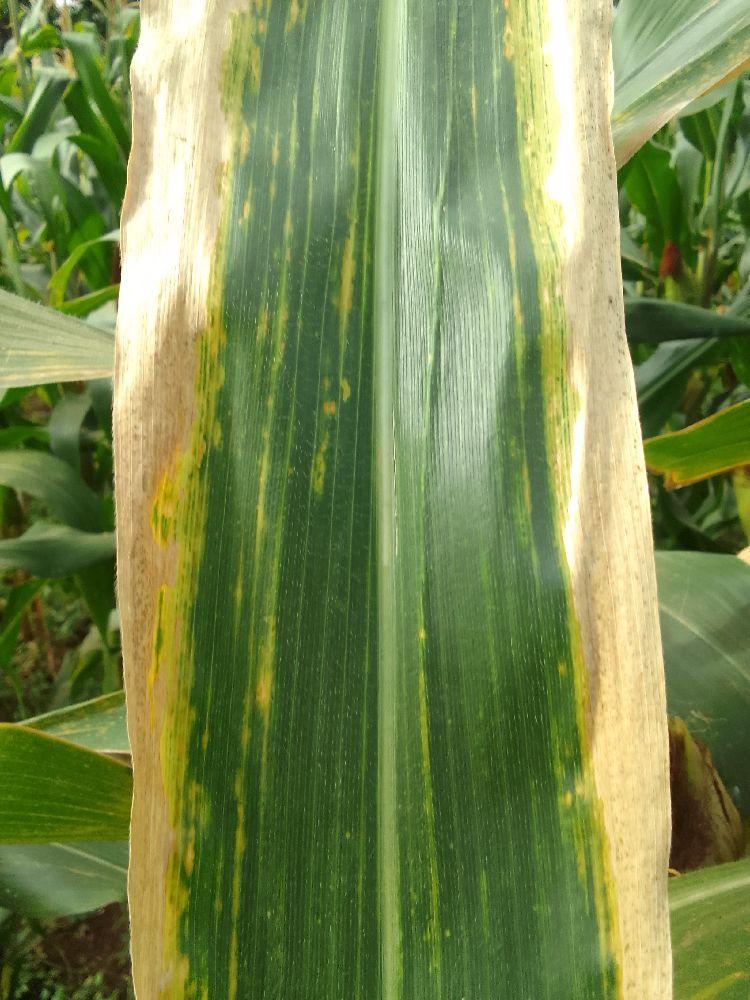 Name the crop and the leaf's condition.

maize, maize lethal necrosis
